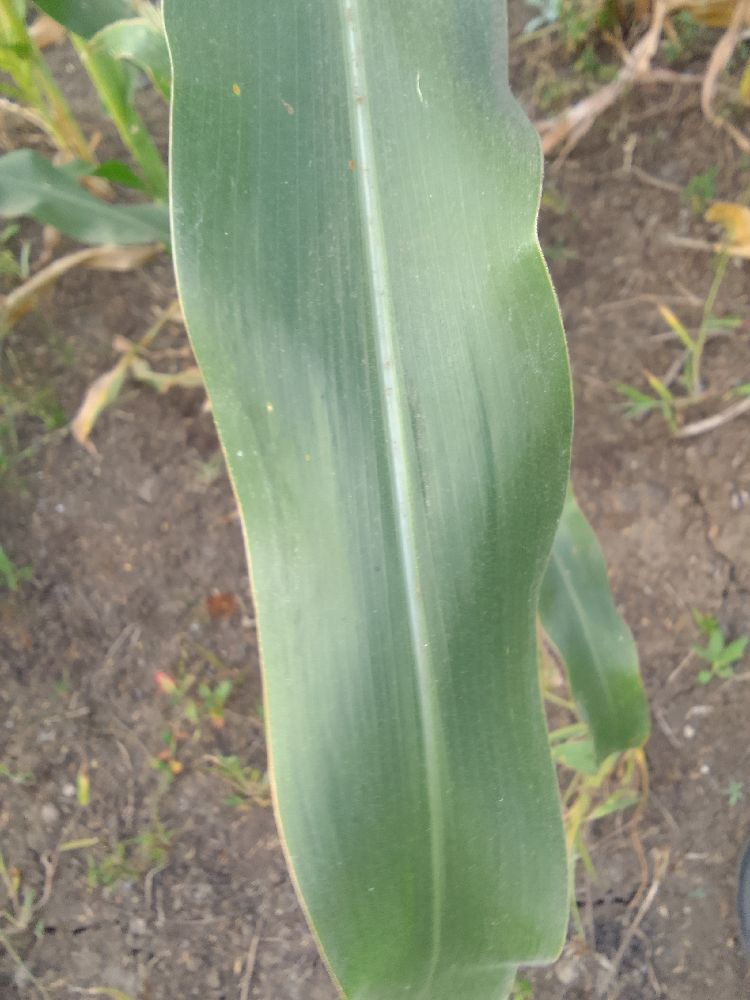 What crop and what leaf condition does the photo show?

maize, healthy
